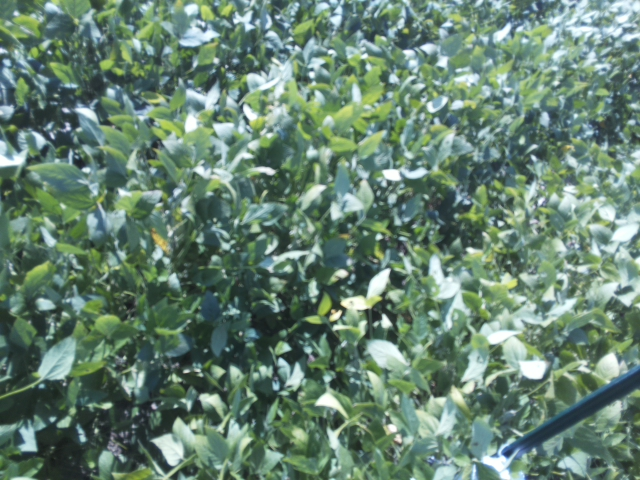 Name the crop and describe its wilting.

soybean, slight leaflet or petiole turgor loss in upper canopy
